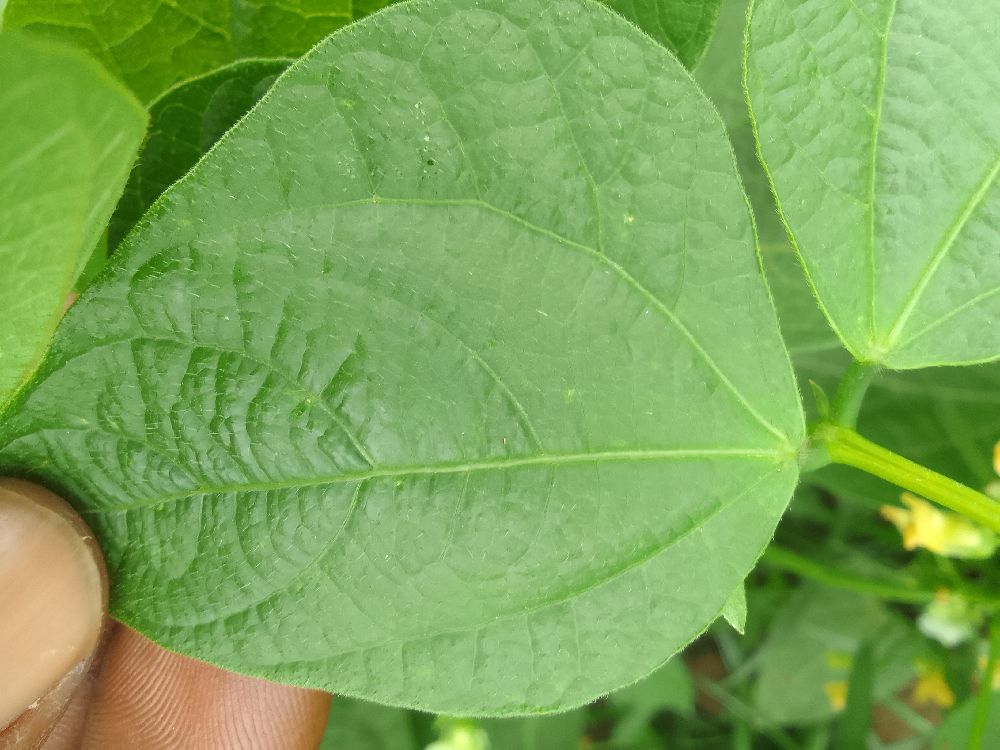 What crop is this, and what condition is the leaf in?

common bean, healthy
